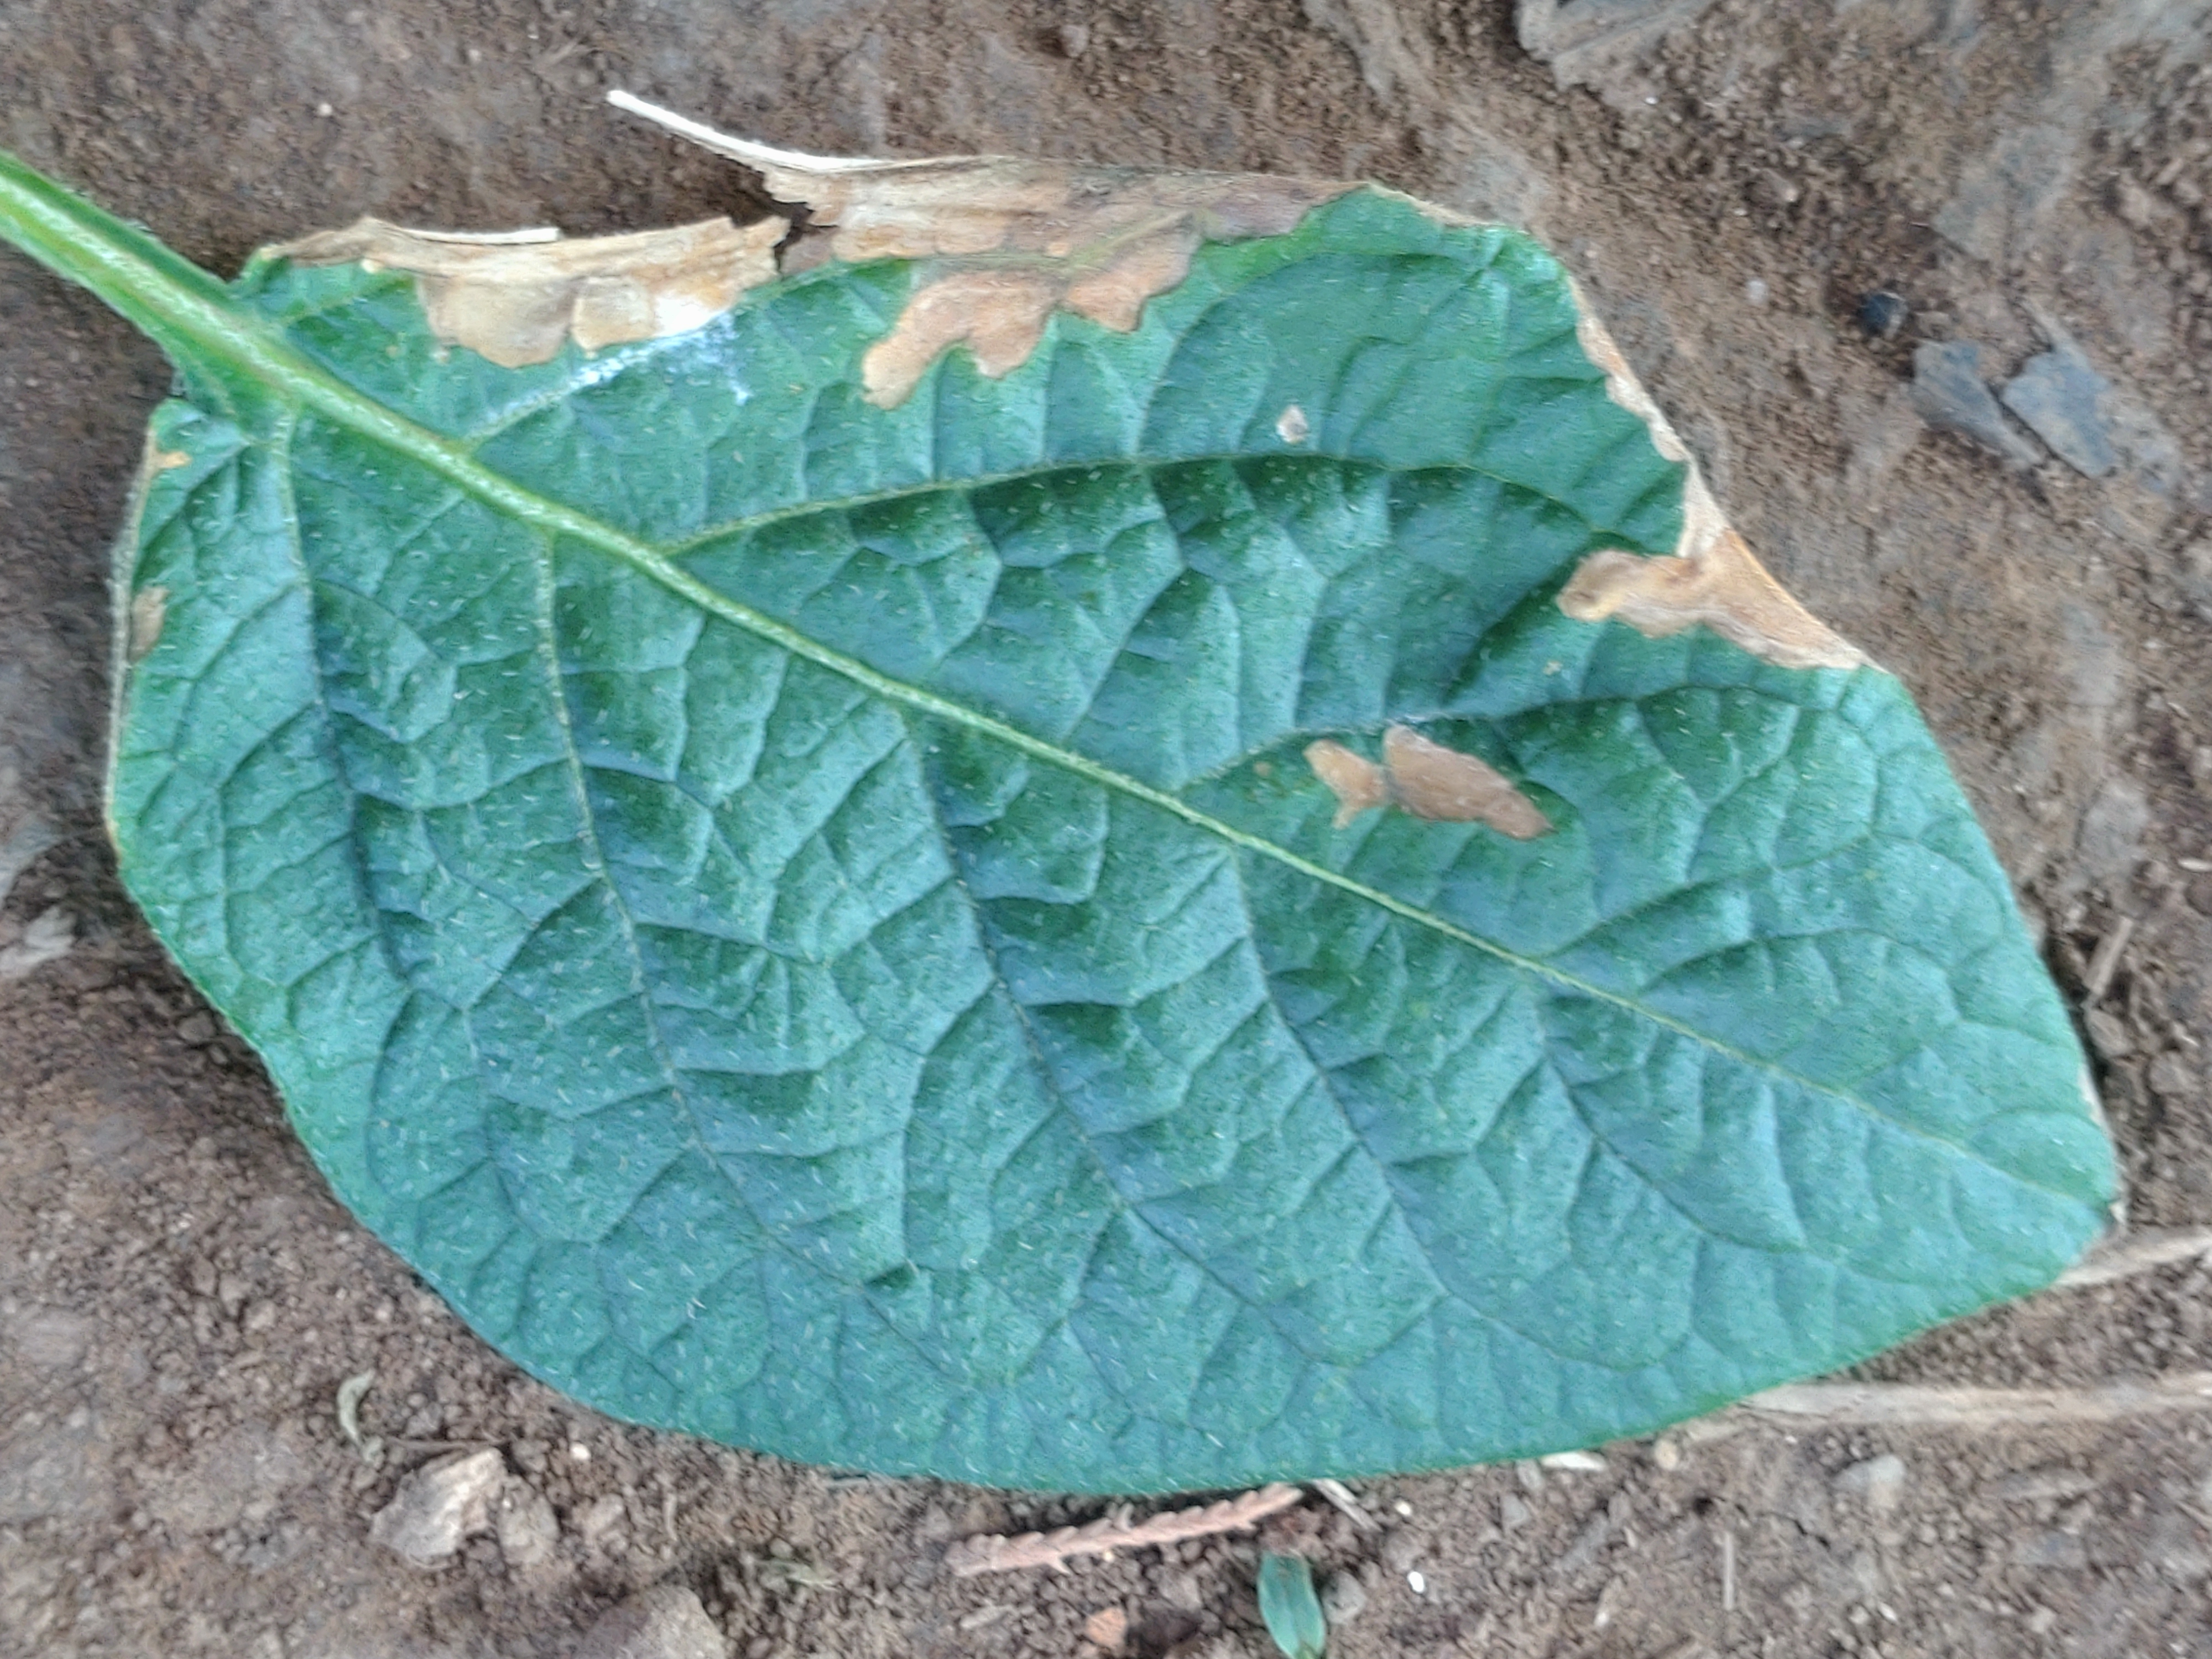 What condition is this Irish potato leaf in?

early blight
